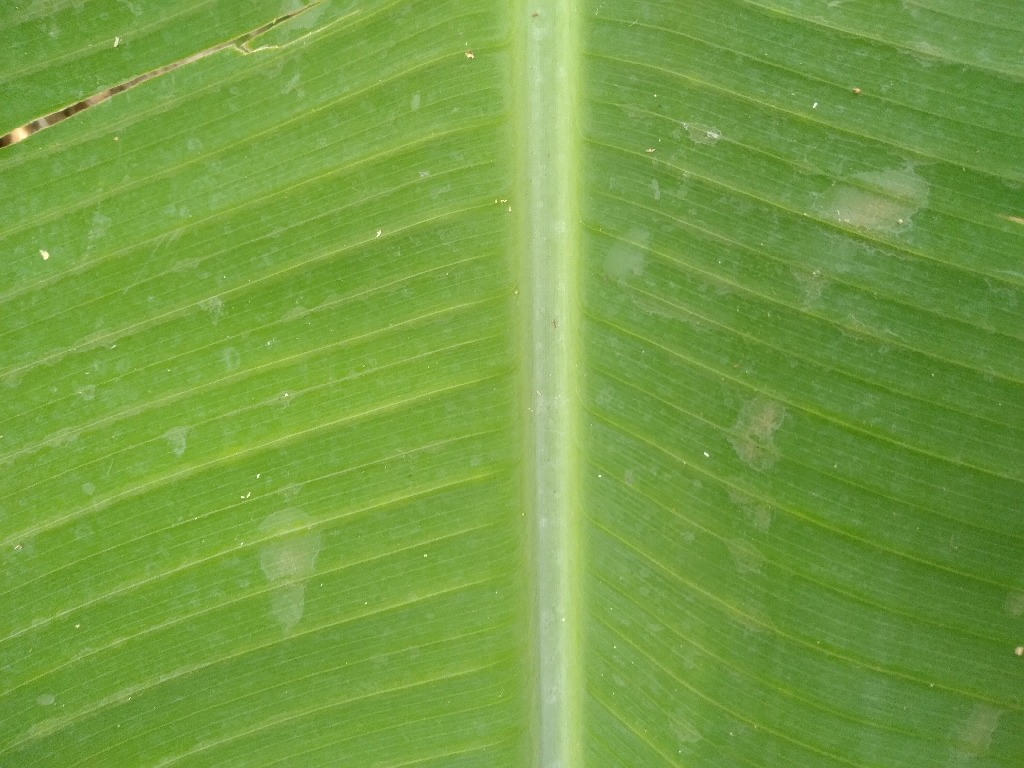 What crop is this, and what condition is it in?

banana, healthy
